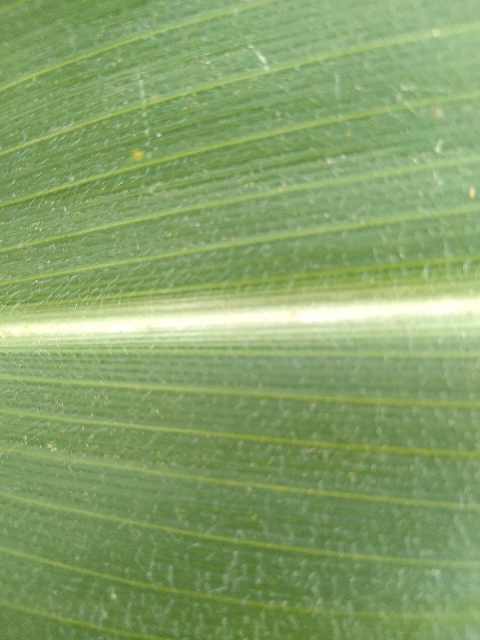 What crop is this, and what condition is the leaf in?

maize, healthy
